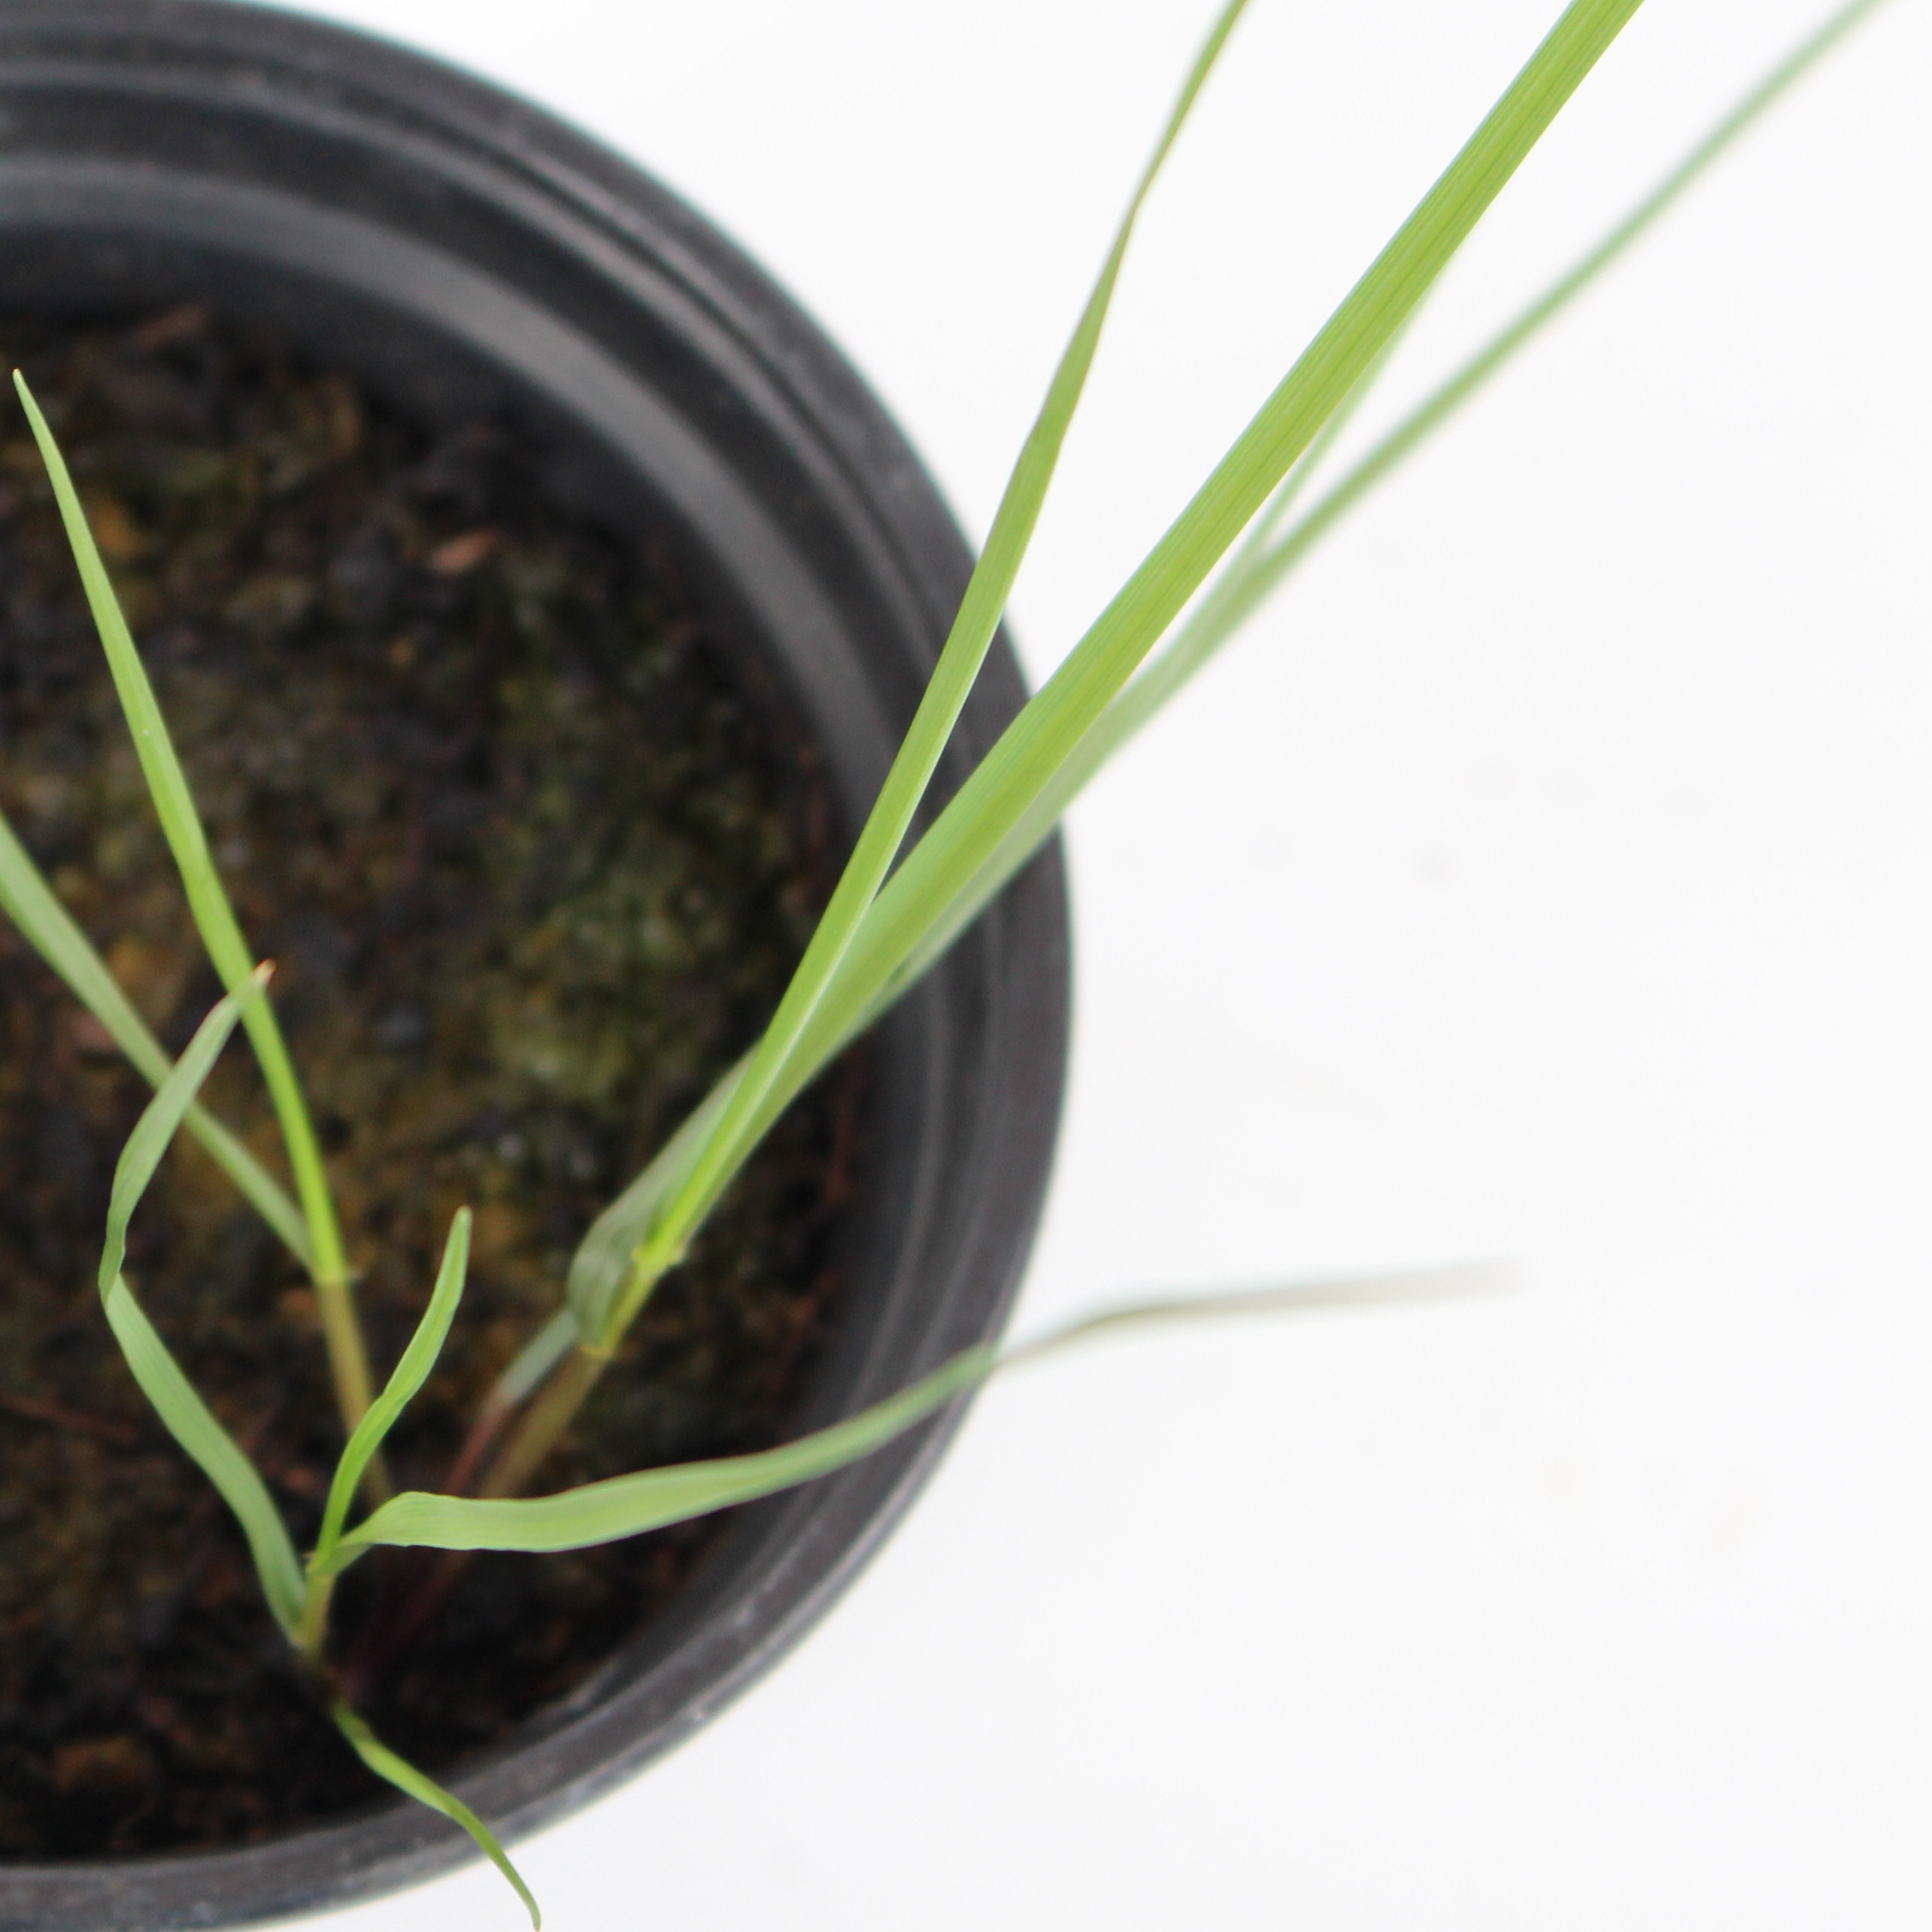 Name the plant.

Lolium multiflorum
